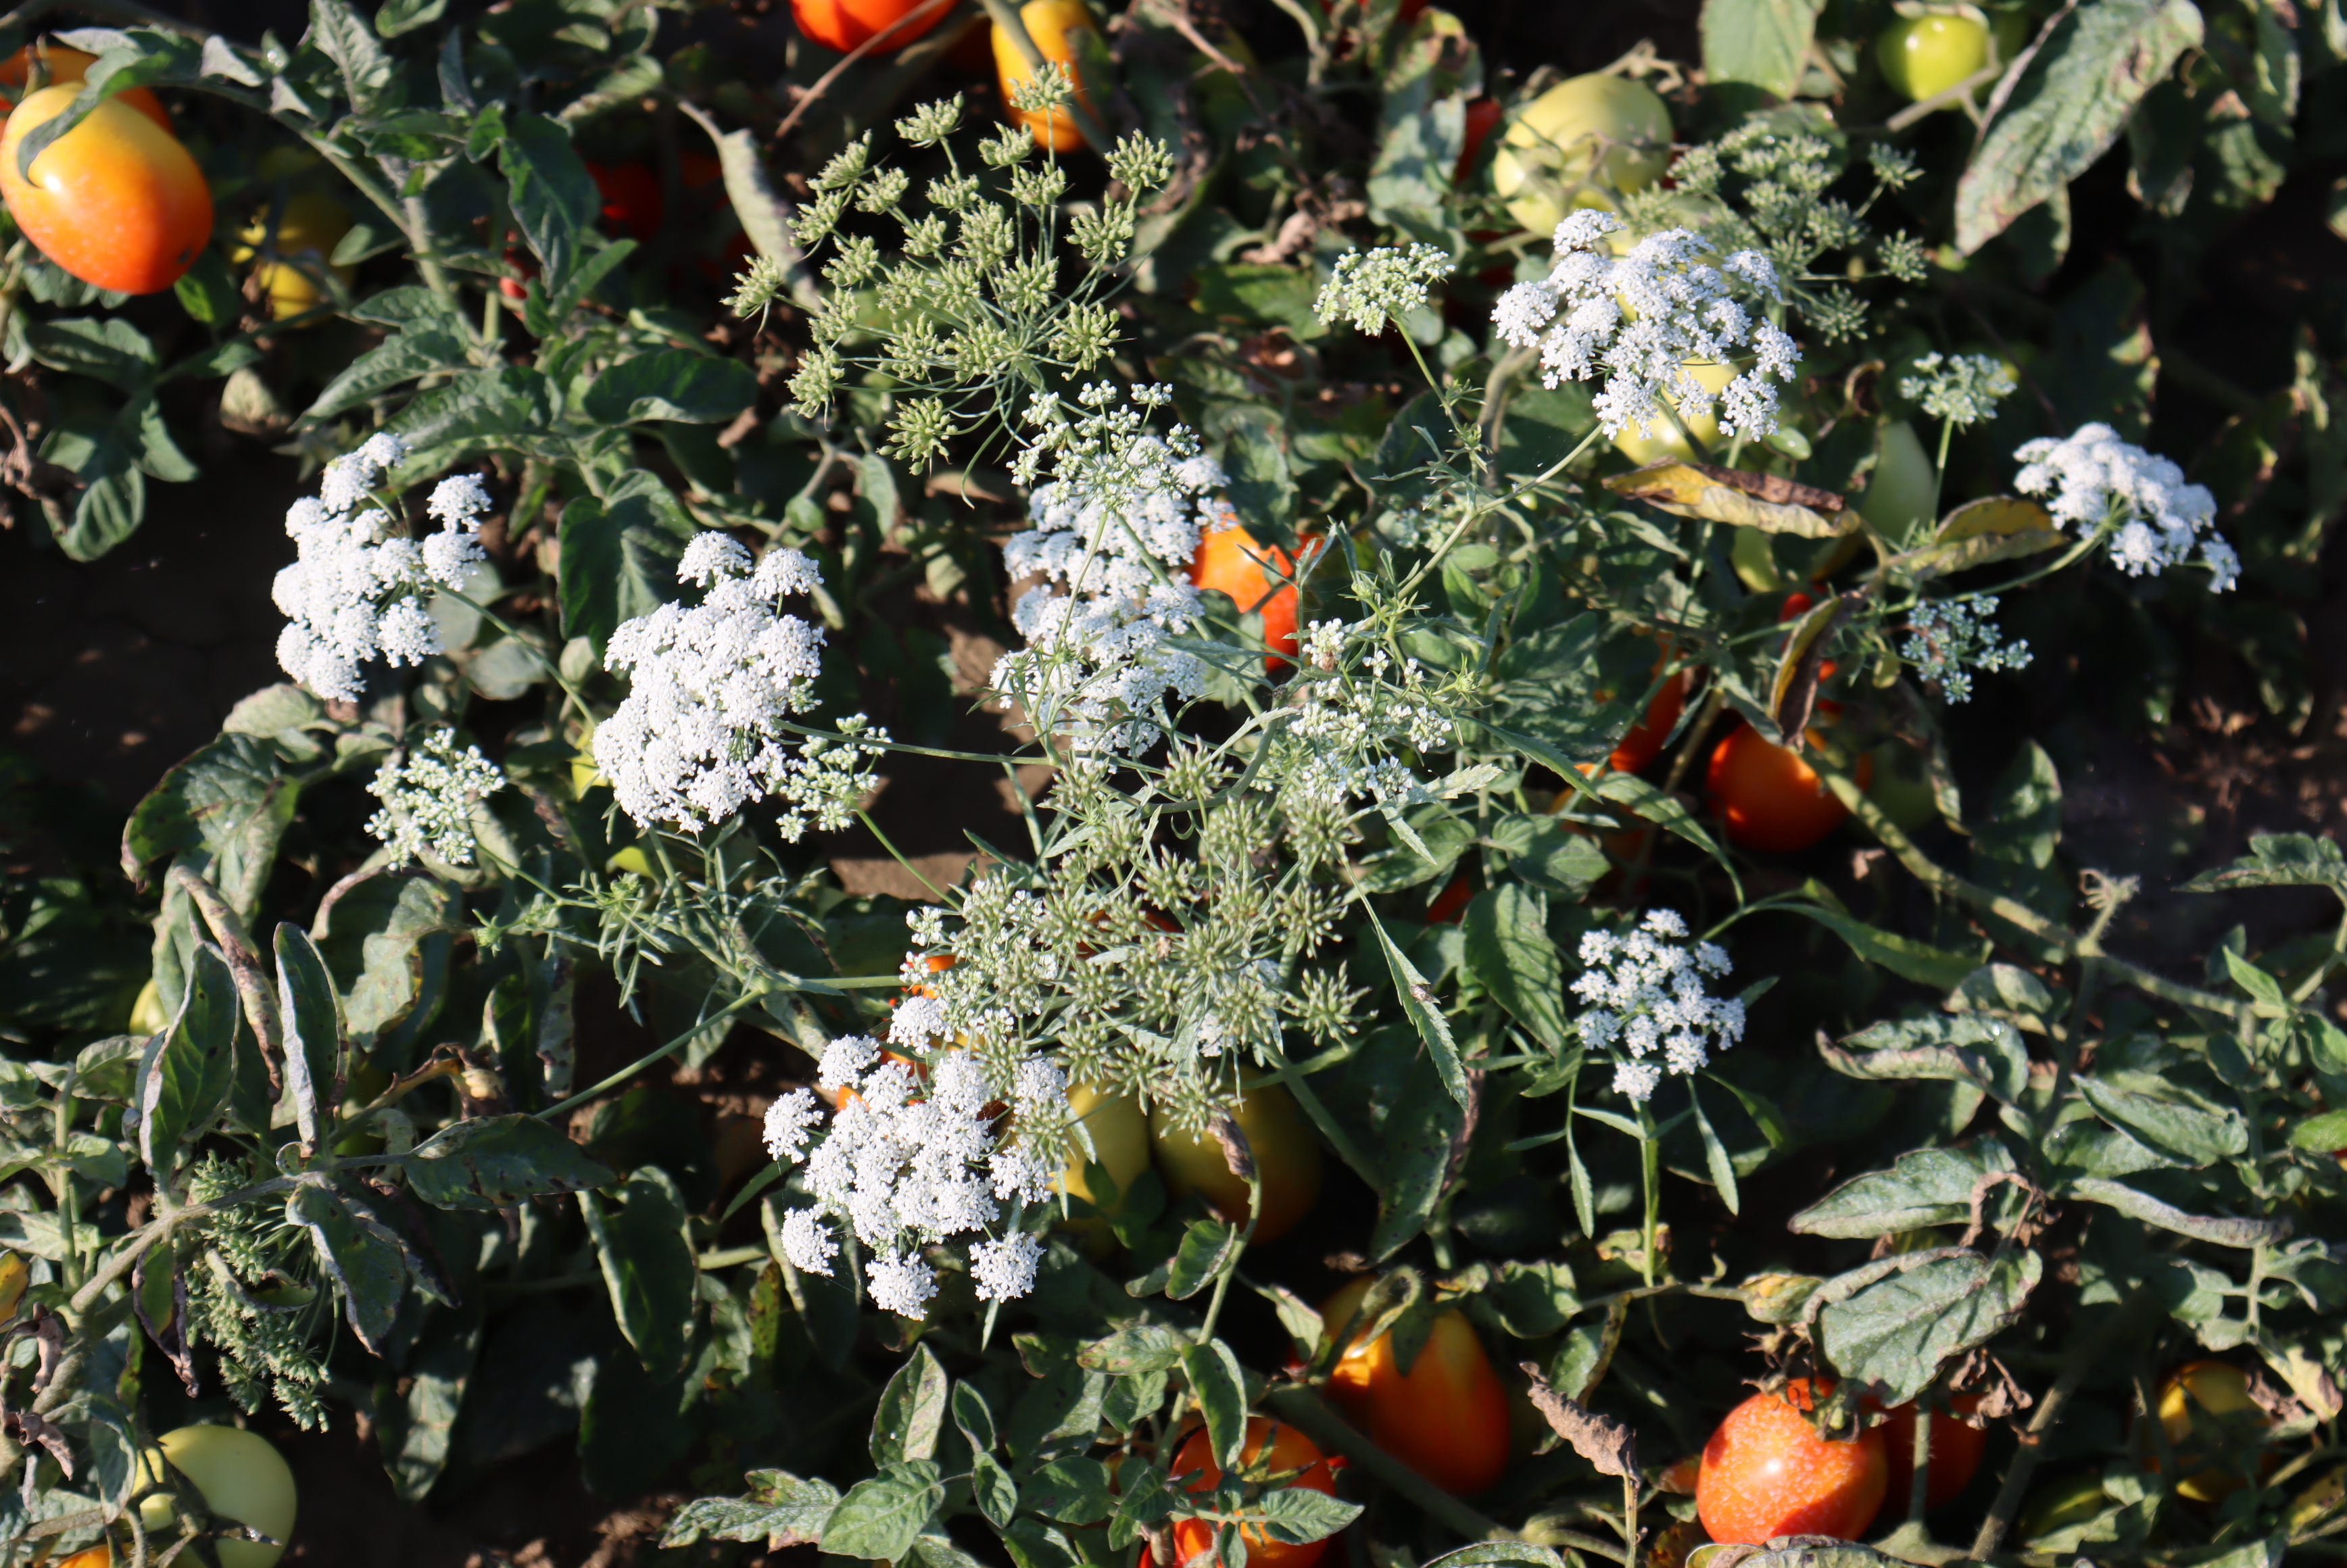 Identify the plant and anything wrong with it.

tomato, bacterial spot, drought, weeds
